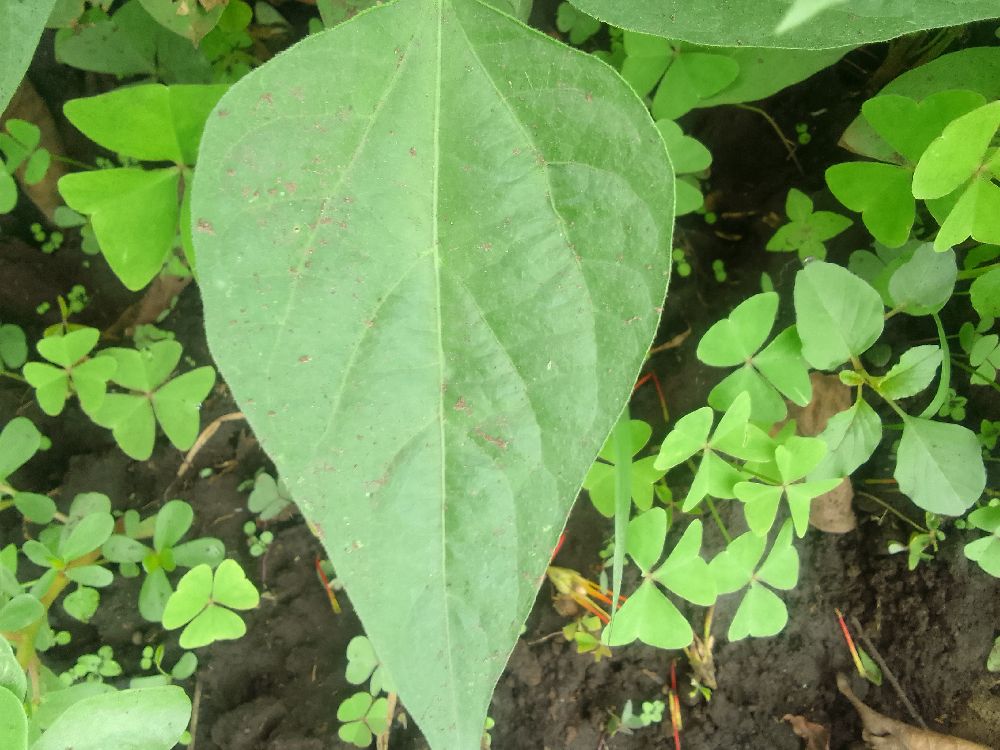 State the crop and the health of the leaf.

common bean, healthy
